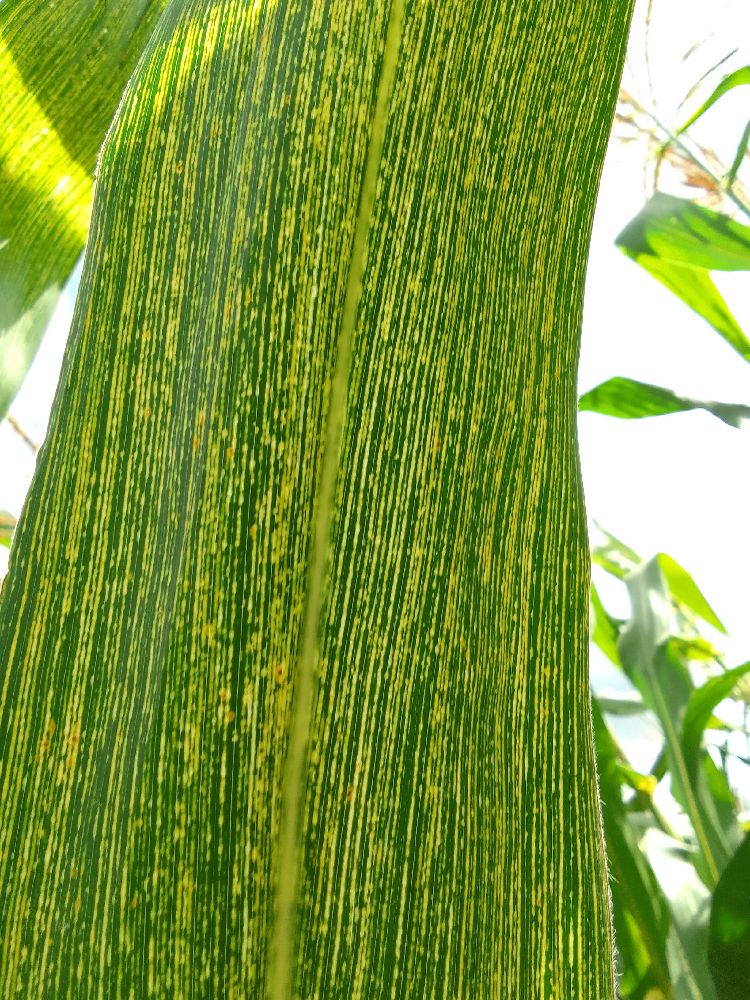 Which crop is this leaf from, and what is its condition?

maize, maize streak virus
